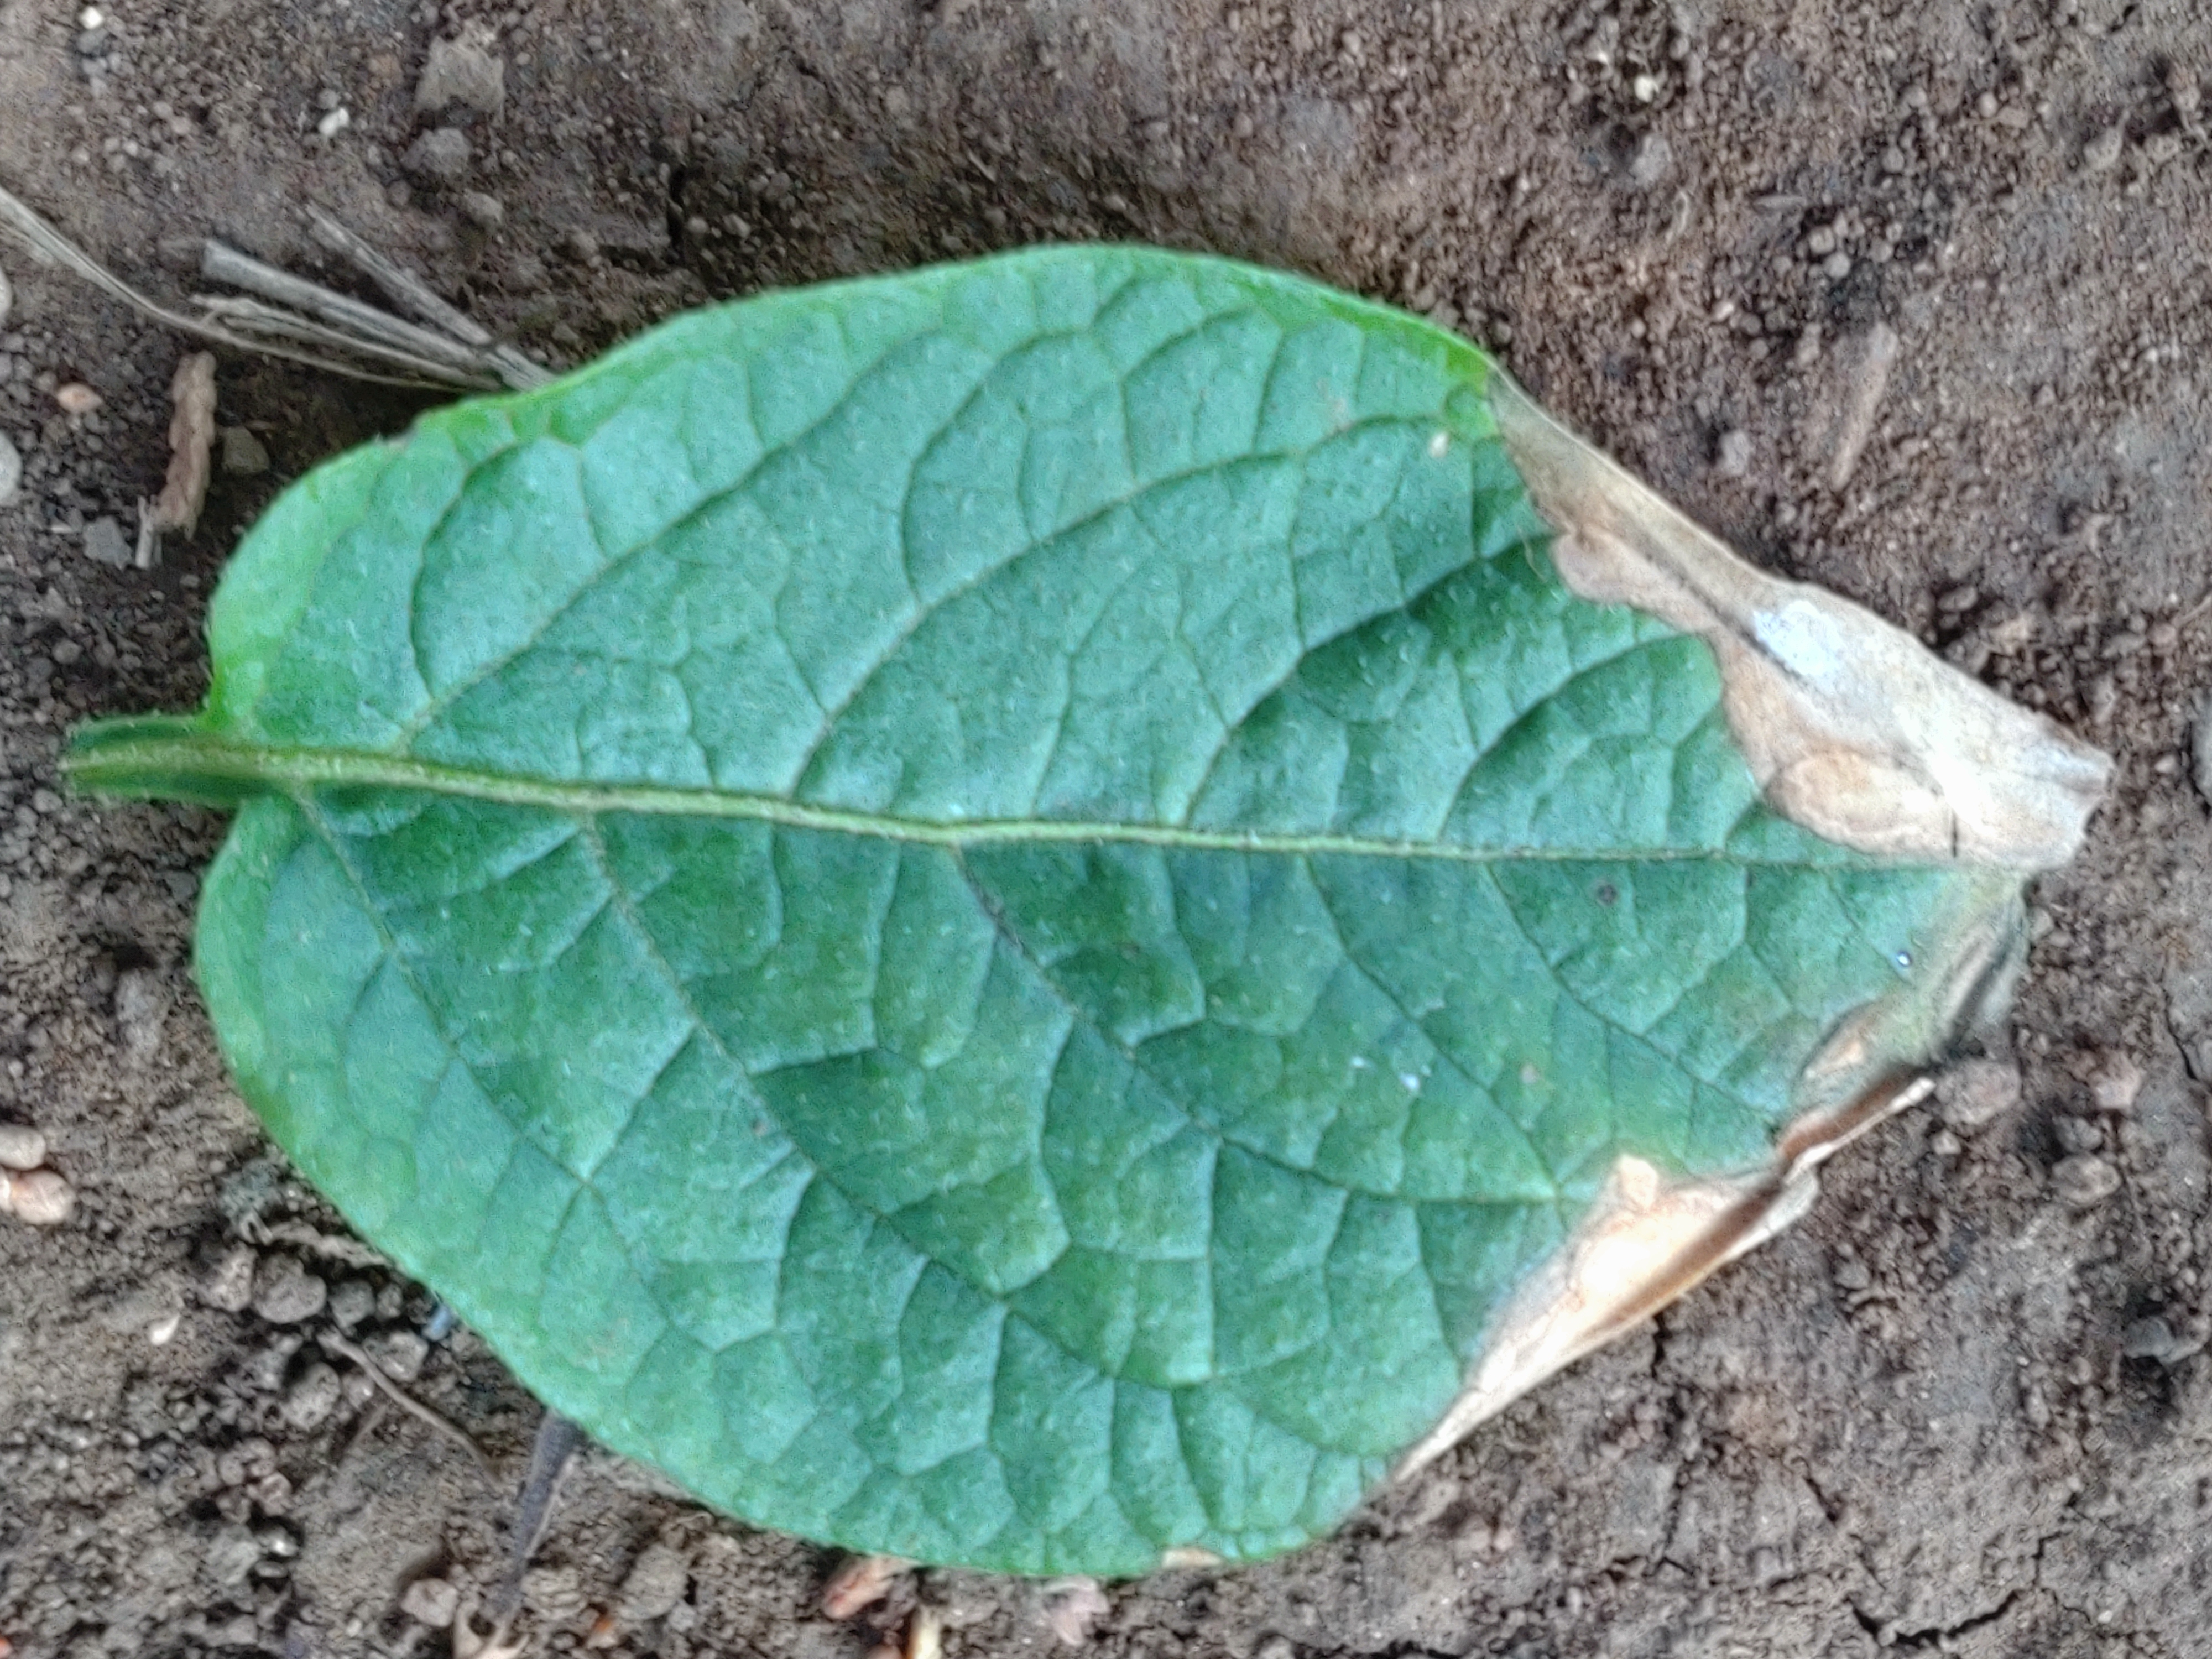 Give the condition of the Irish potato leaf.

early blight
